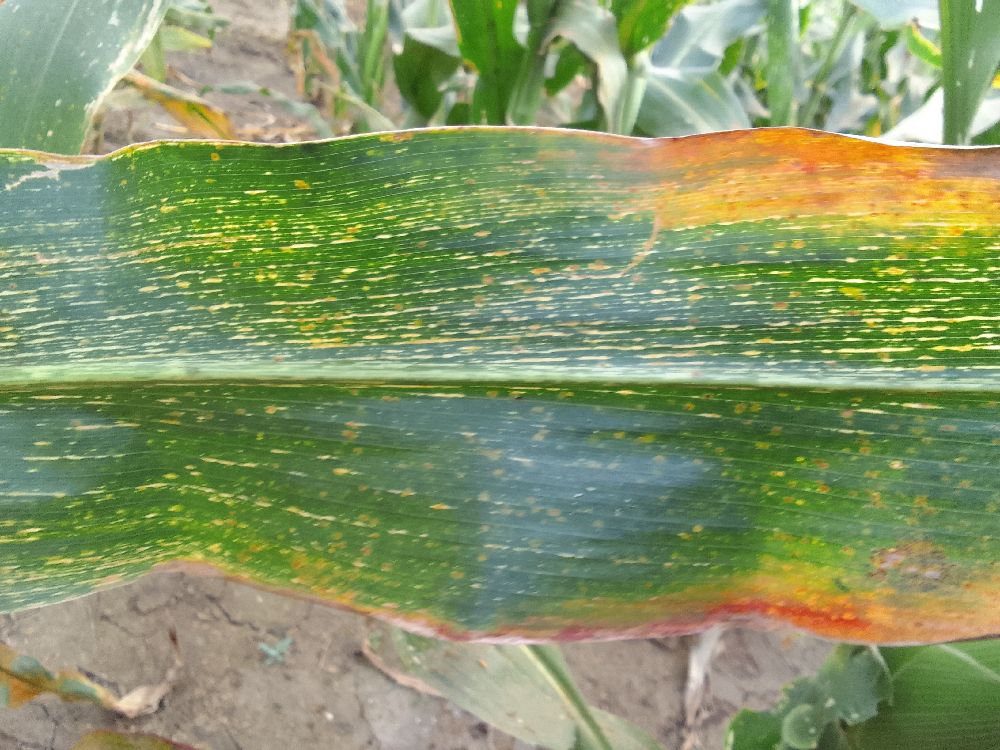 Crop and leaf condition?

maize, maize streak virus
